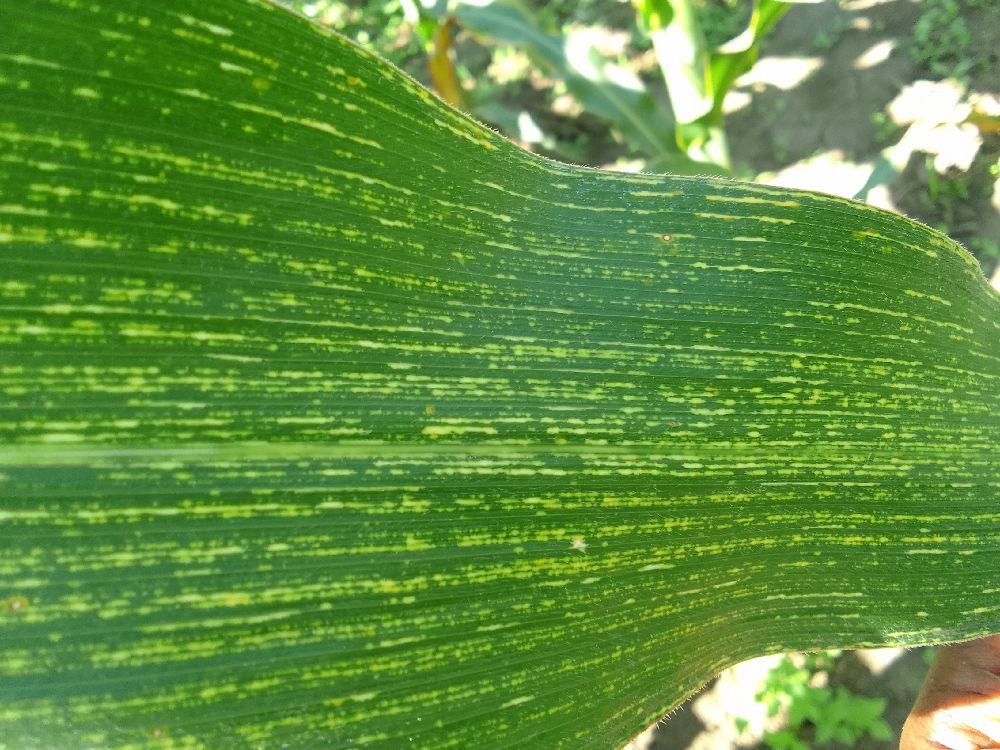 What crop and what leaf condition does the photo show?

maize, maize streak virus
